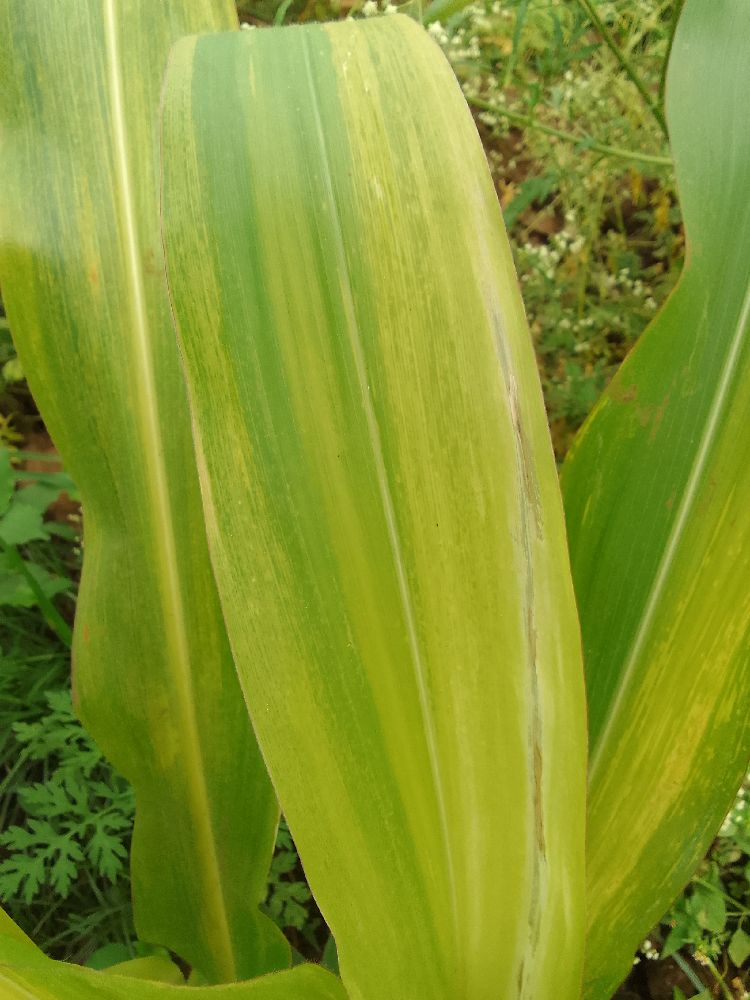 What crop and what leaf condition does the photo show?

maize, maize lethal necrosis
